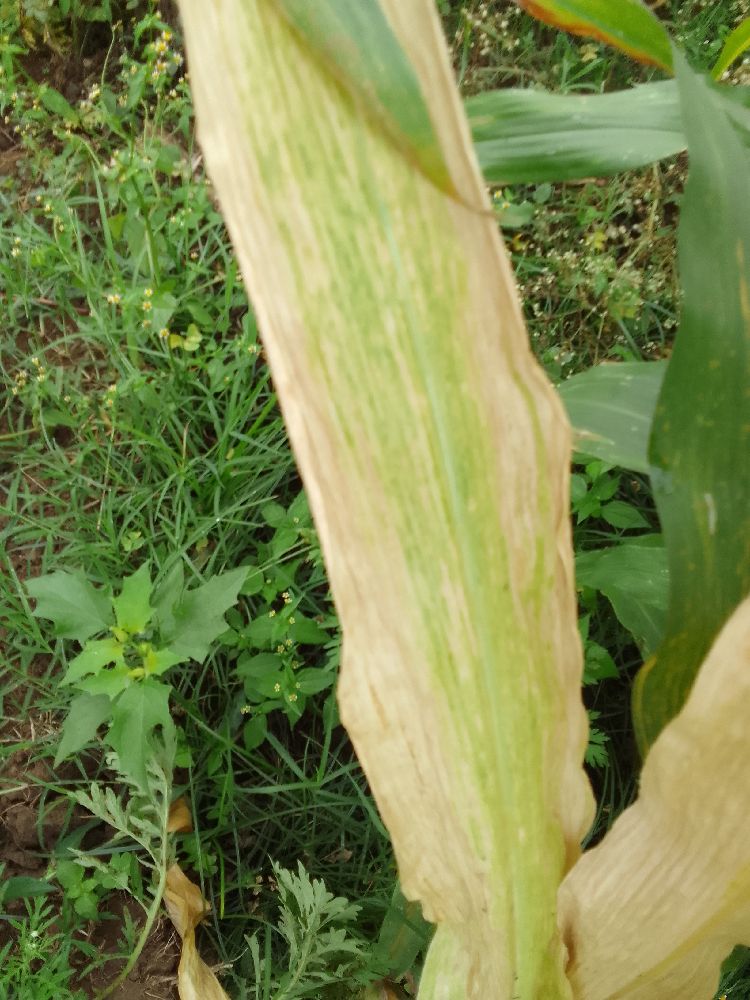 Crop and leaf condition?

maize, maize lethal necrosis
